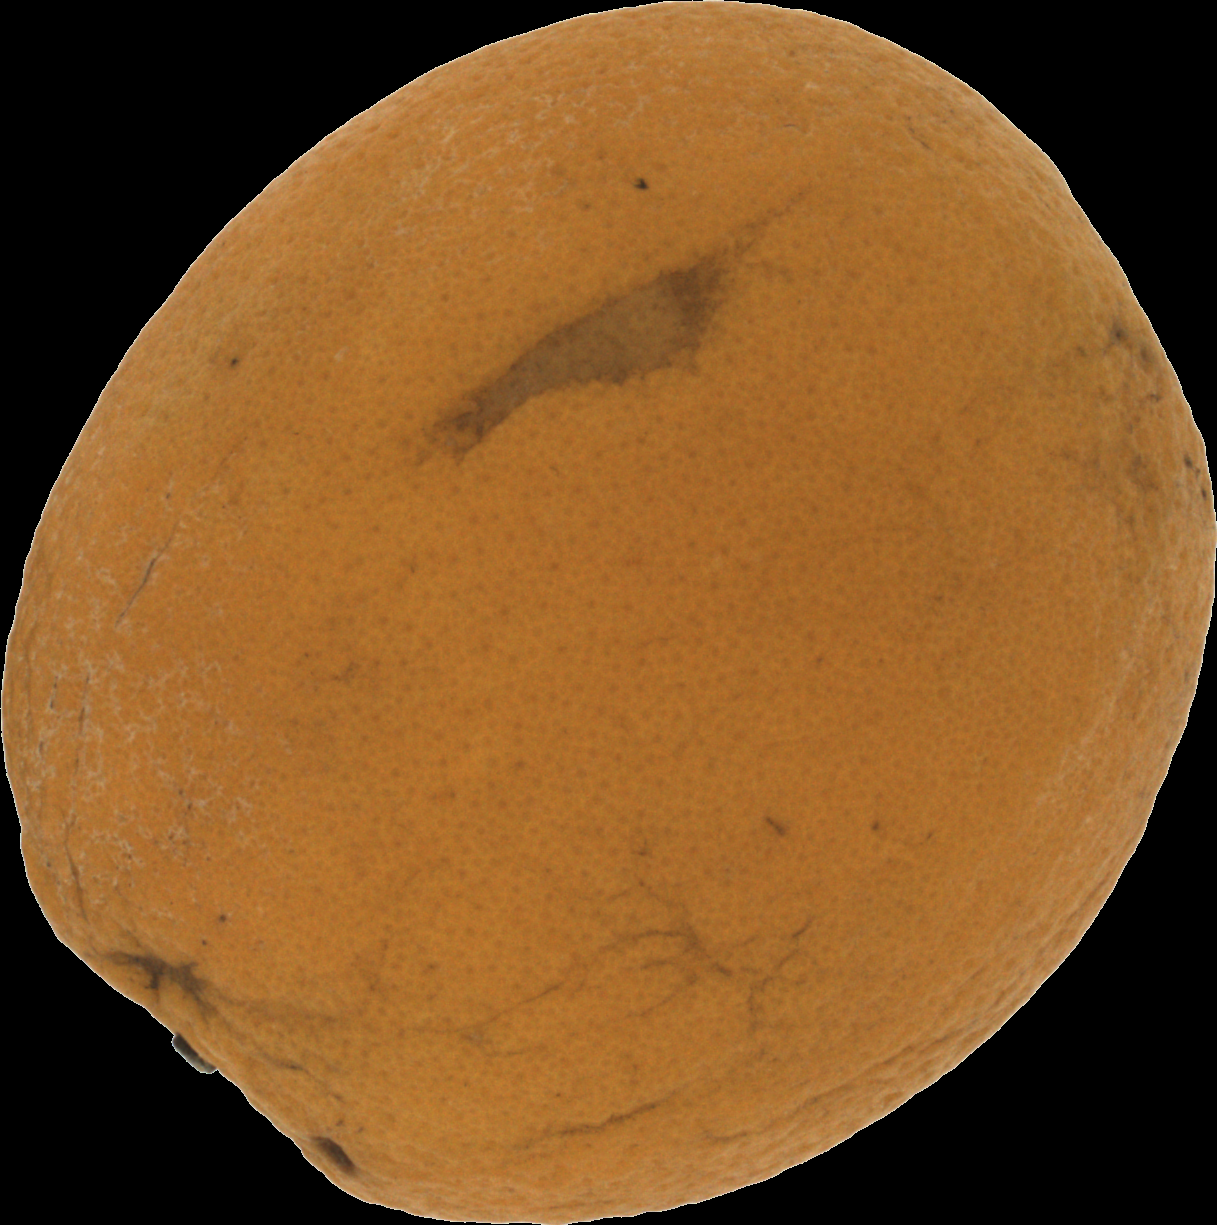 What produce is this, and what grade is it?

orange, bad
